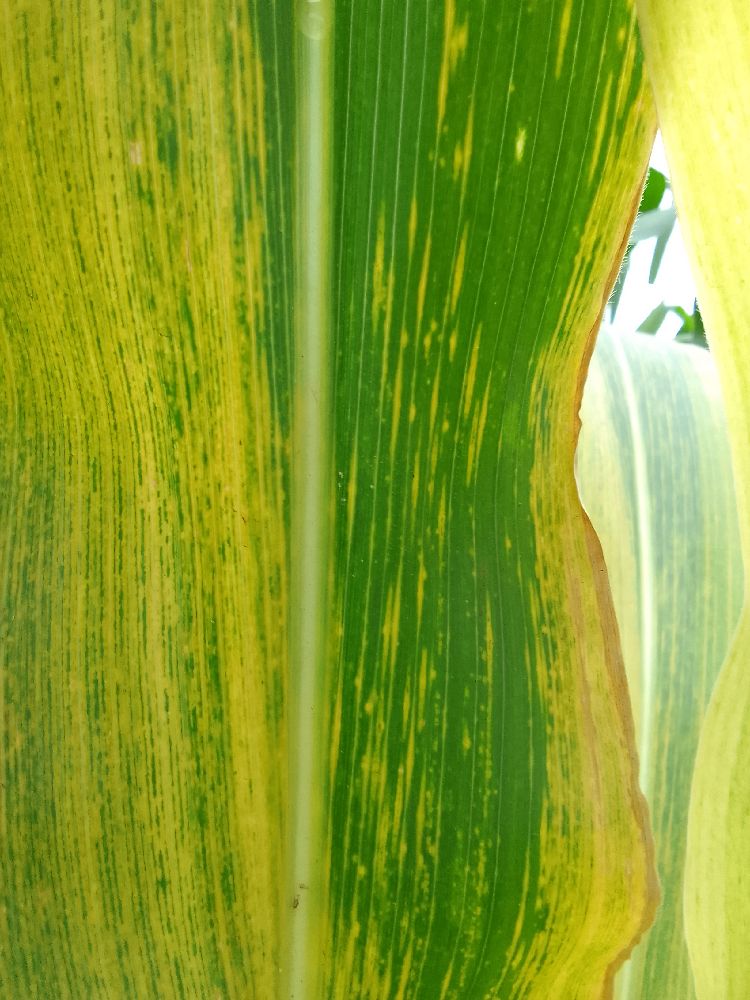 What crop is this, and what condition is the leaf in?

maize, maize lethal necrosis
